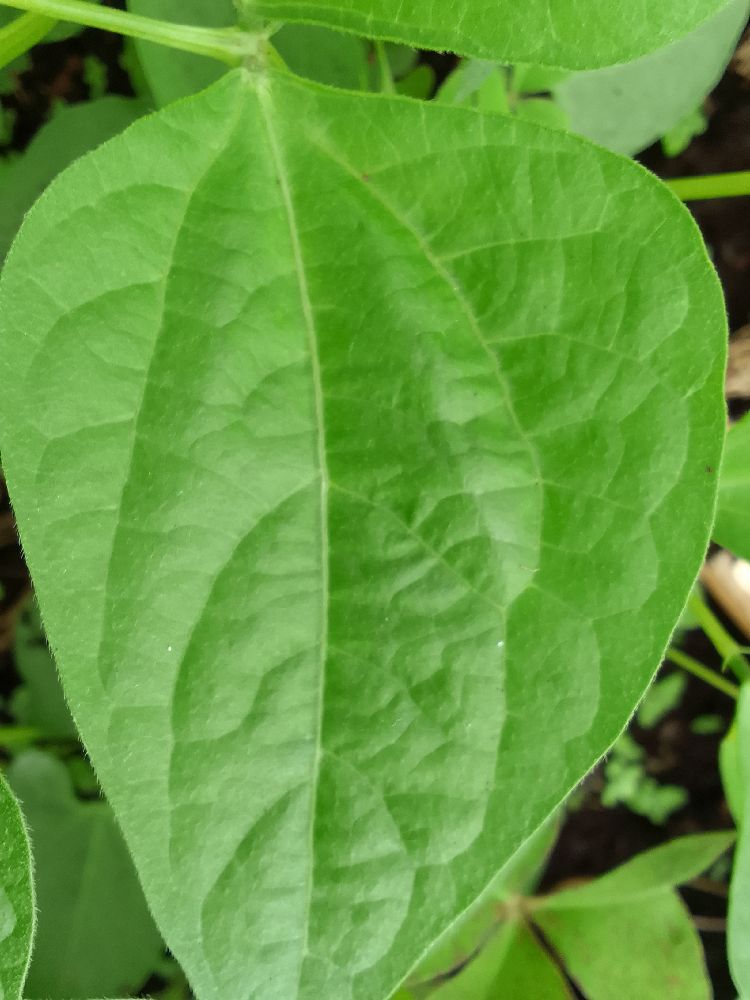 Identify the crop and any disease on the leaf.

common bean, healthy
